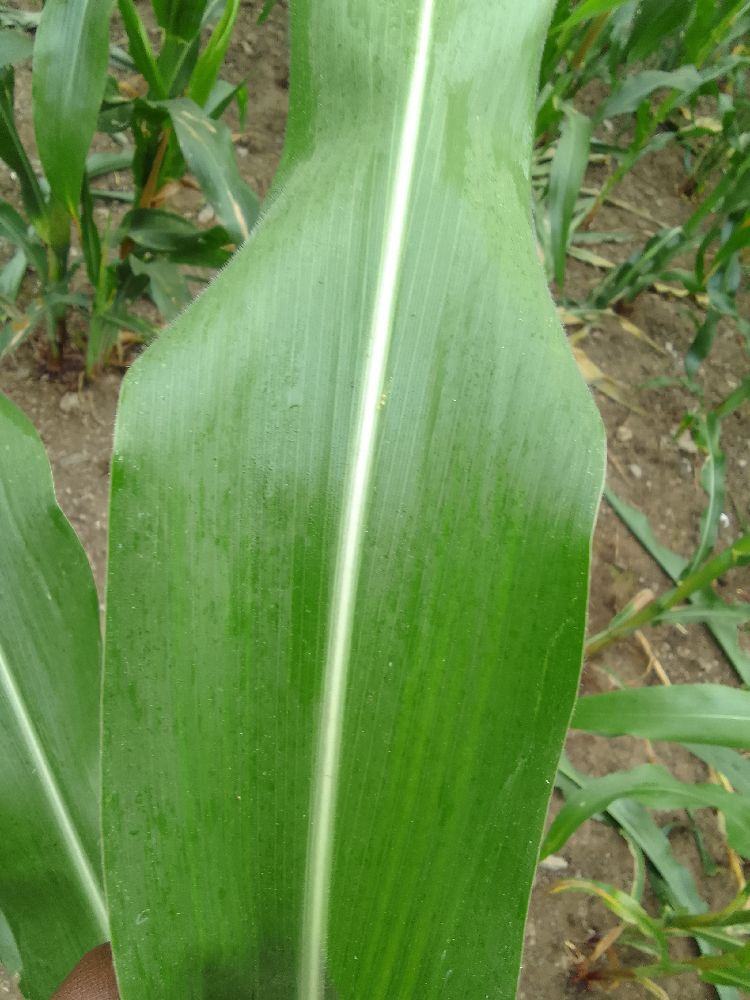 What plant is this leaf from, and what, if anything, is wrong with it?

maize, healthy
